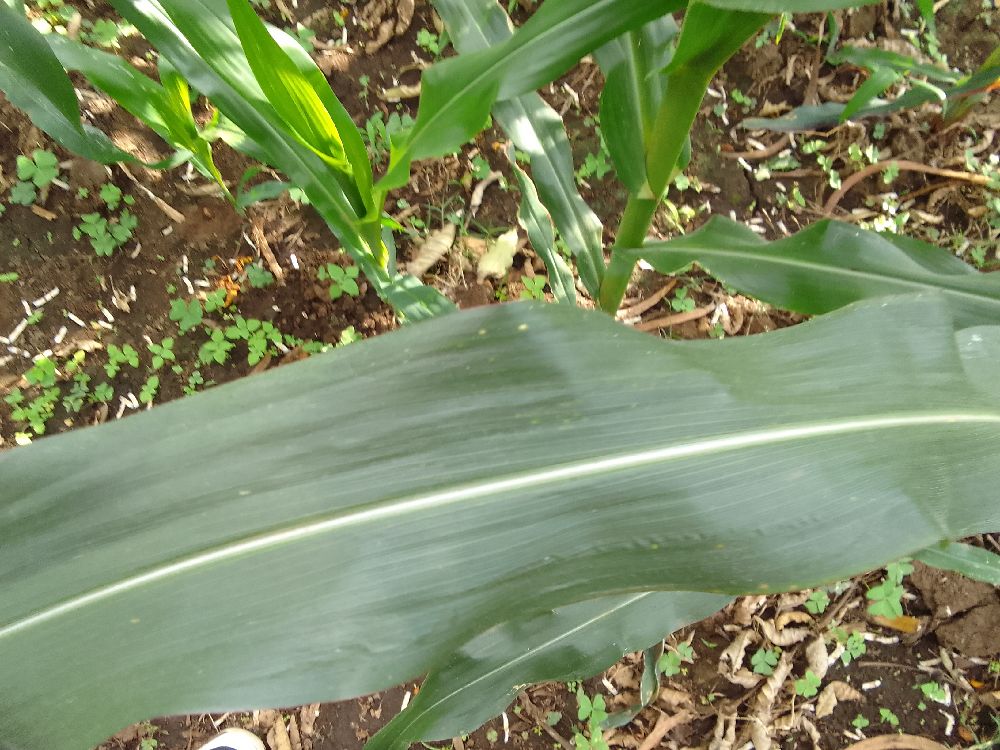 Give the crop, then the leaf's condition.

maize, healthy
